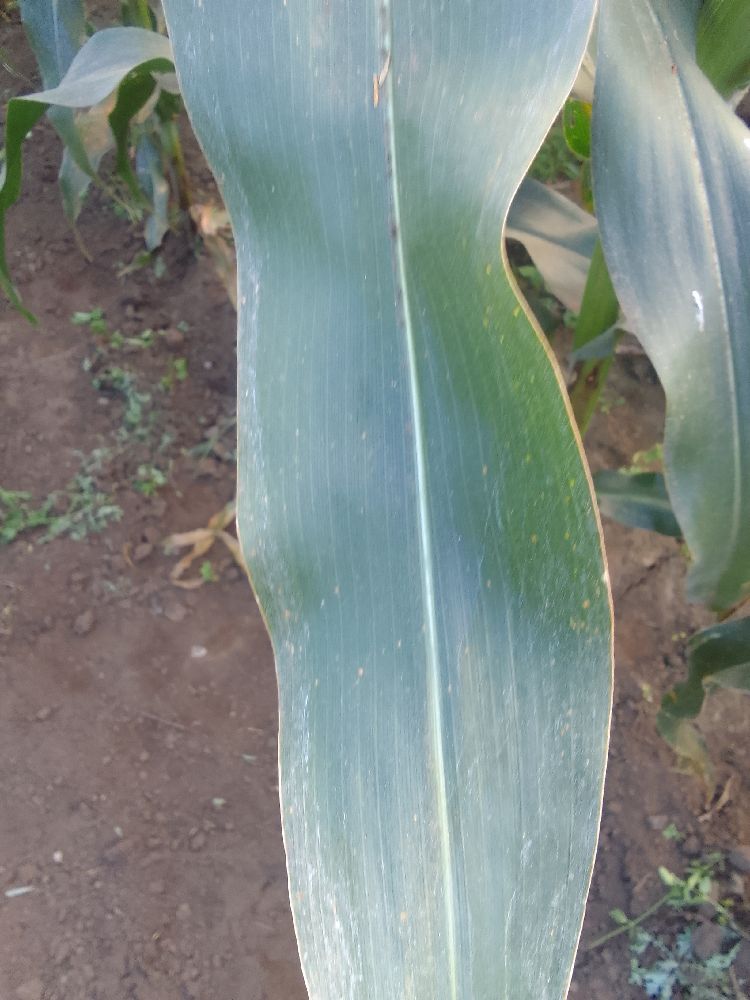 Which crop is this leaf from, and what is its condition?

maize, healthy
